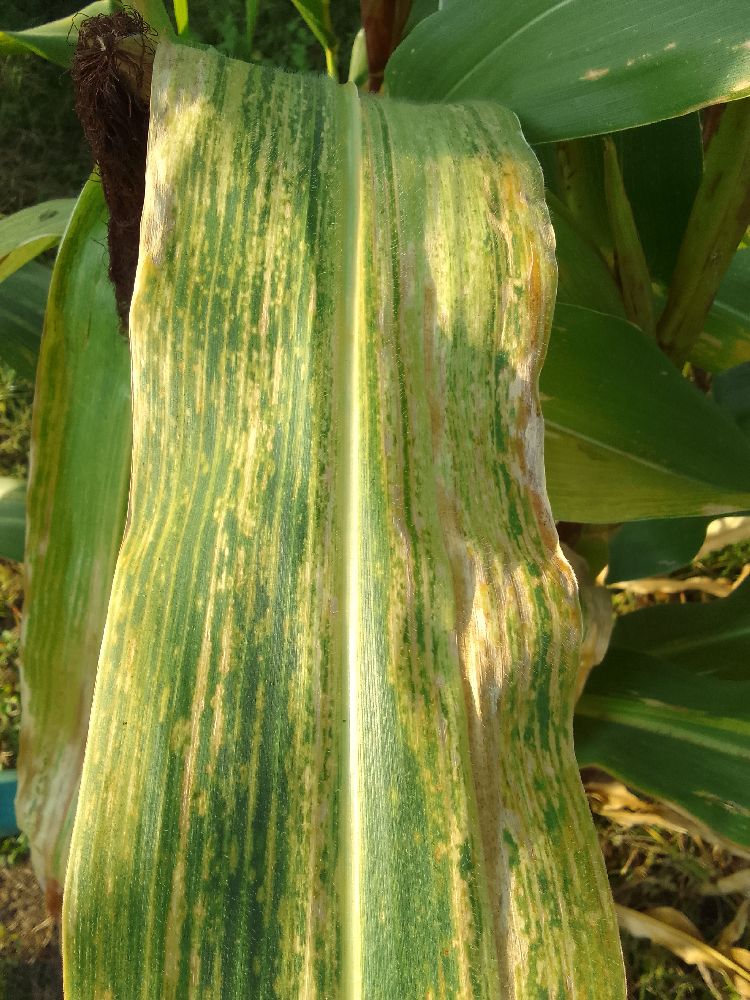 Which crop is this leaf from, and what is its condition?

maize, maize lethal necrosis
